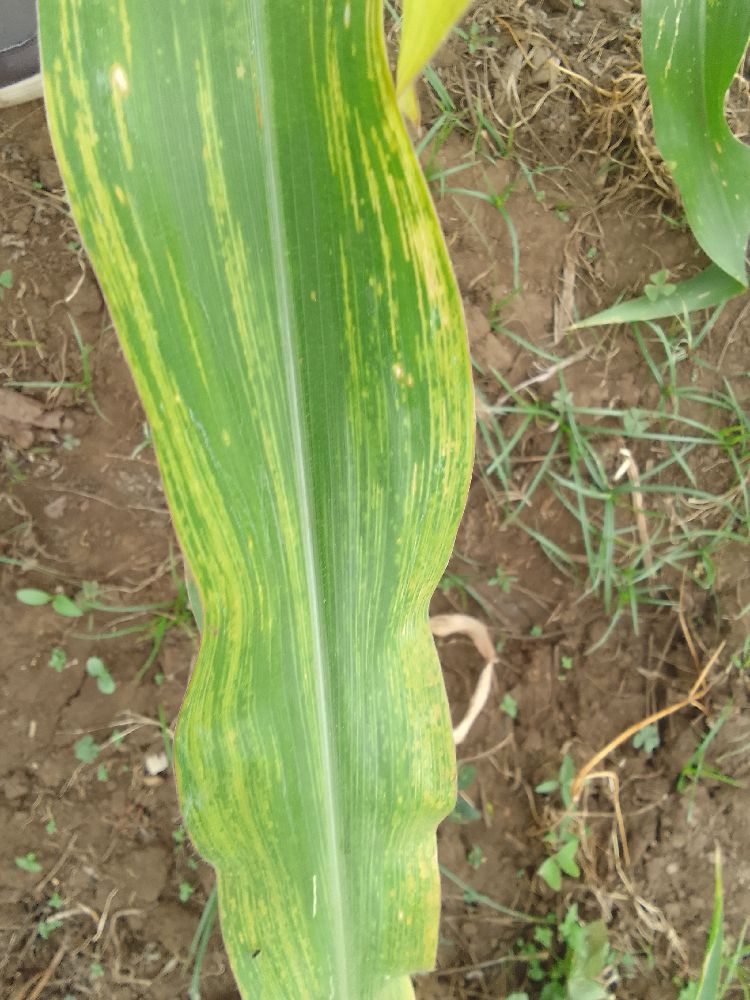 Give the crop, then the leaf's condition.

maize, maize lethal necrosis
